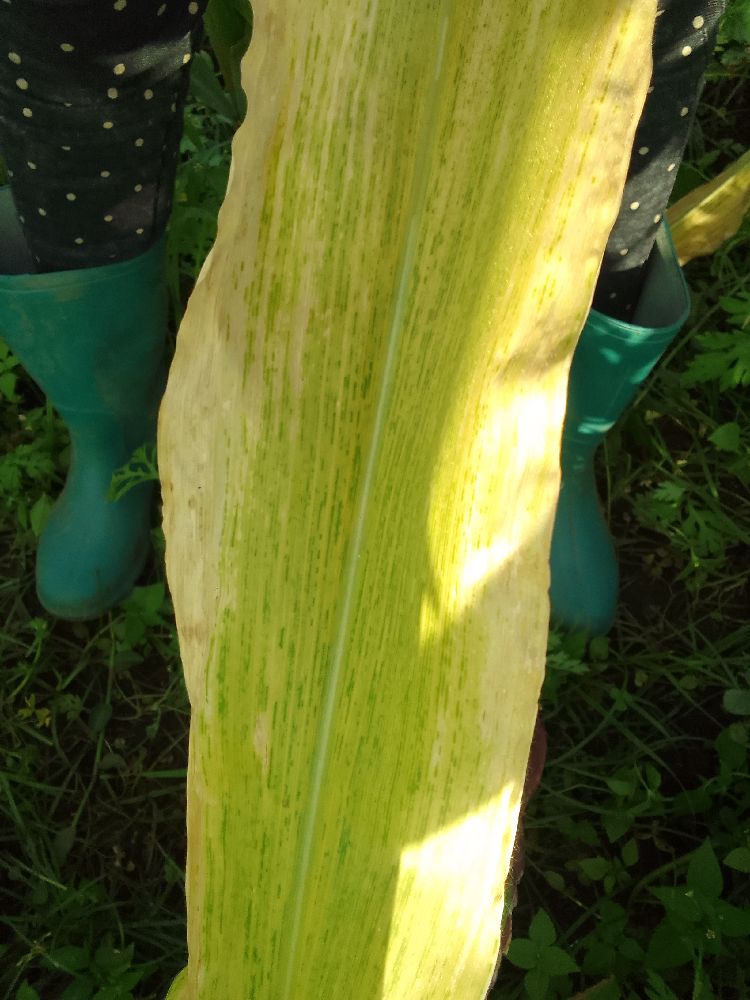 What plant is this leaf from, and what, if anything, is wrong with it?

maize, maize lethal necrosis
